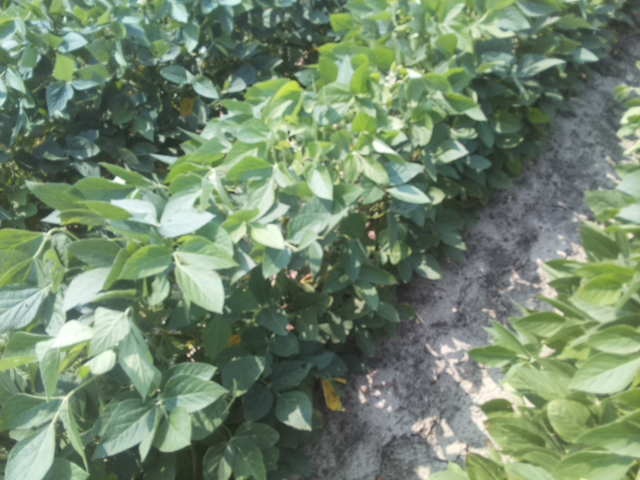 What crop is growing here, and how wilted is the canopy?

soybean, leaves with no wilting
